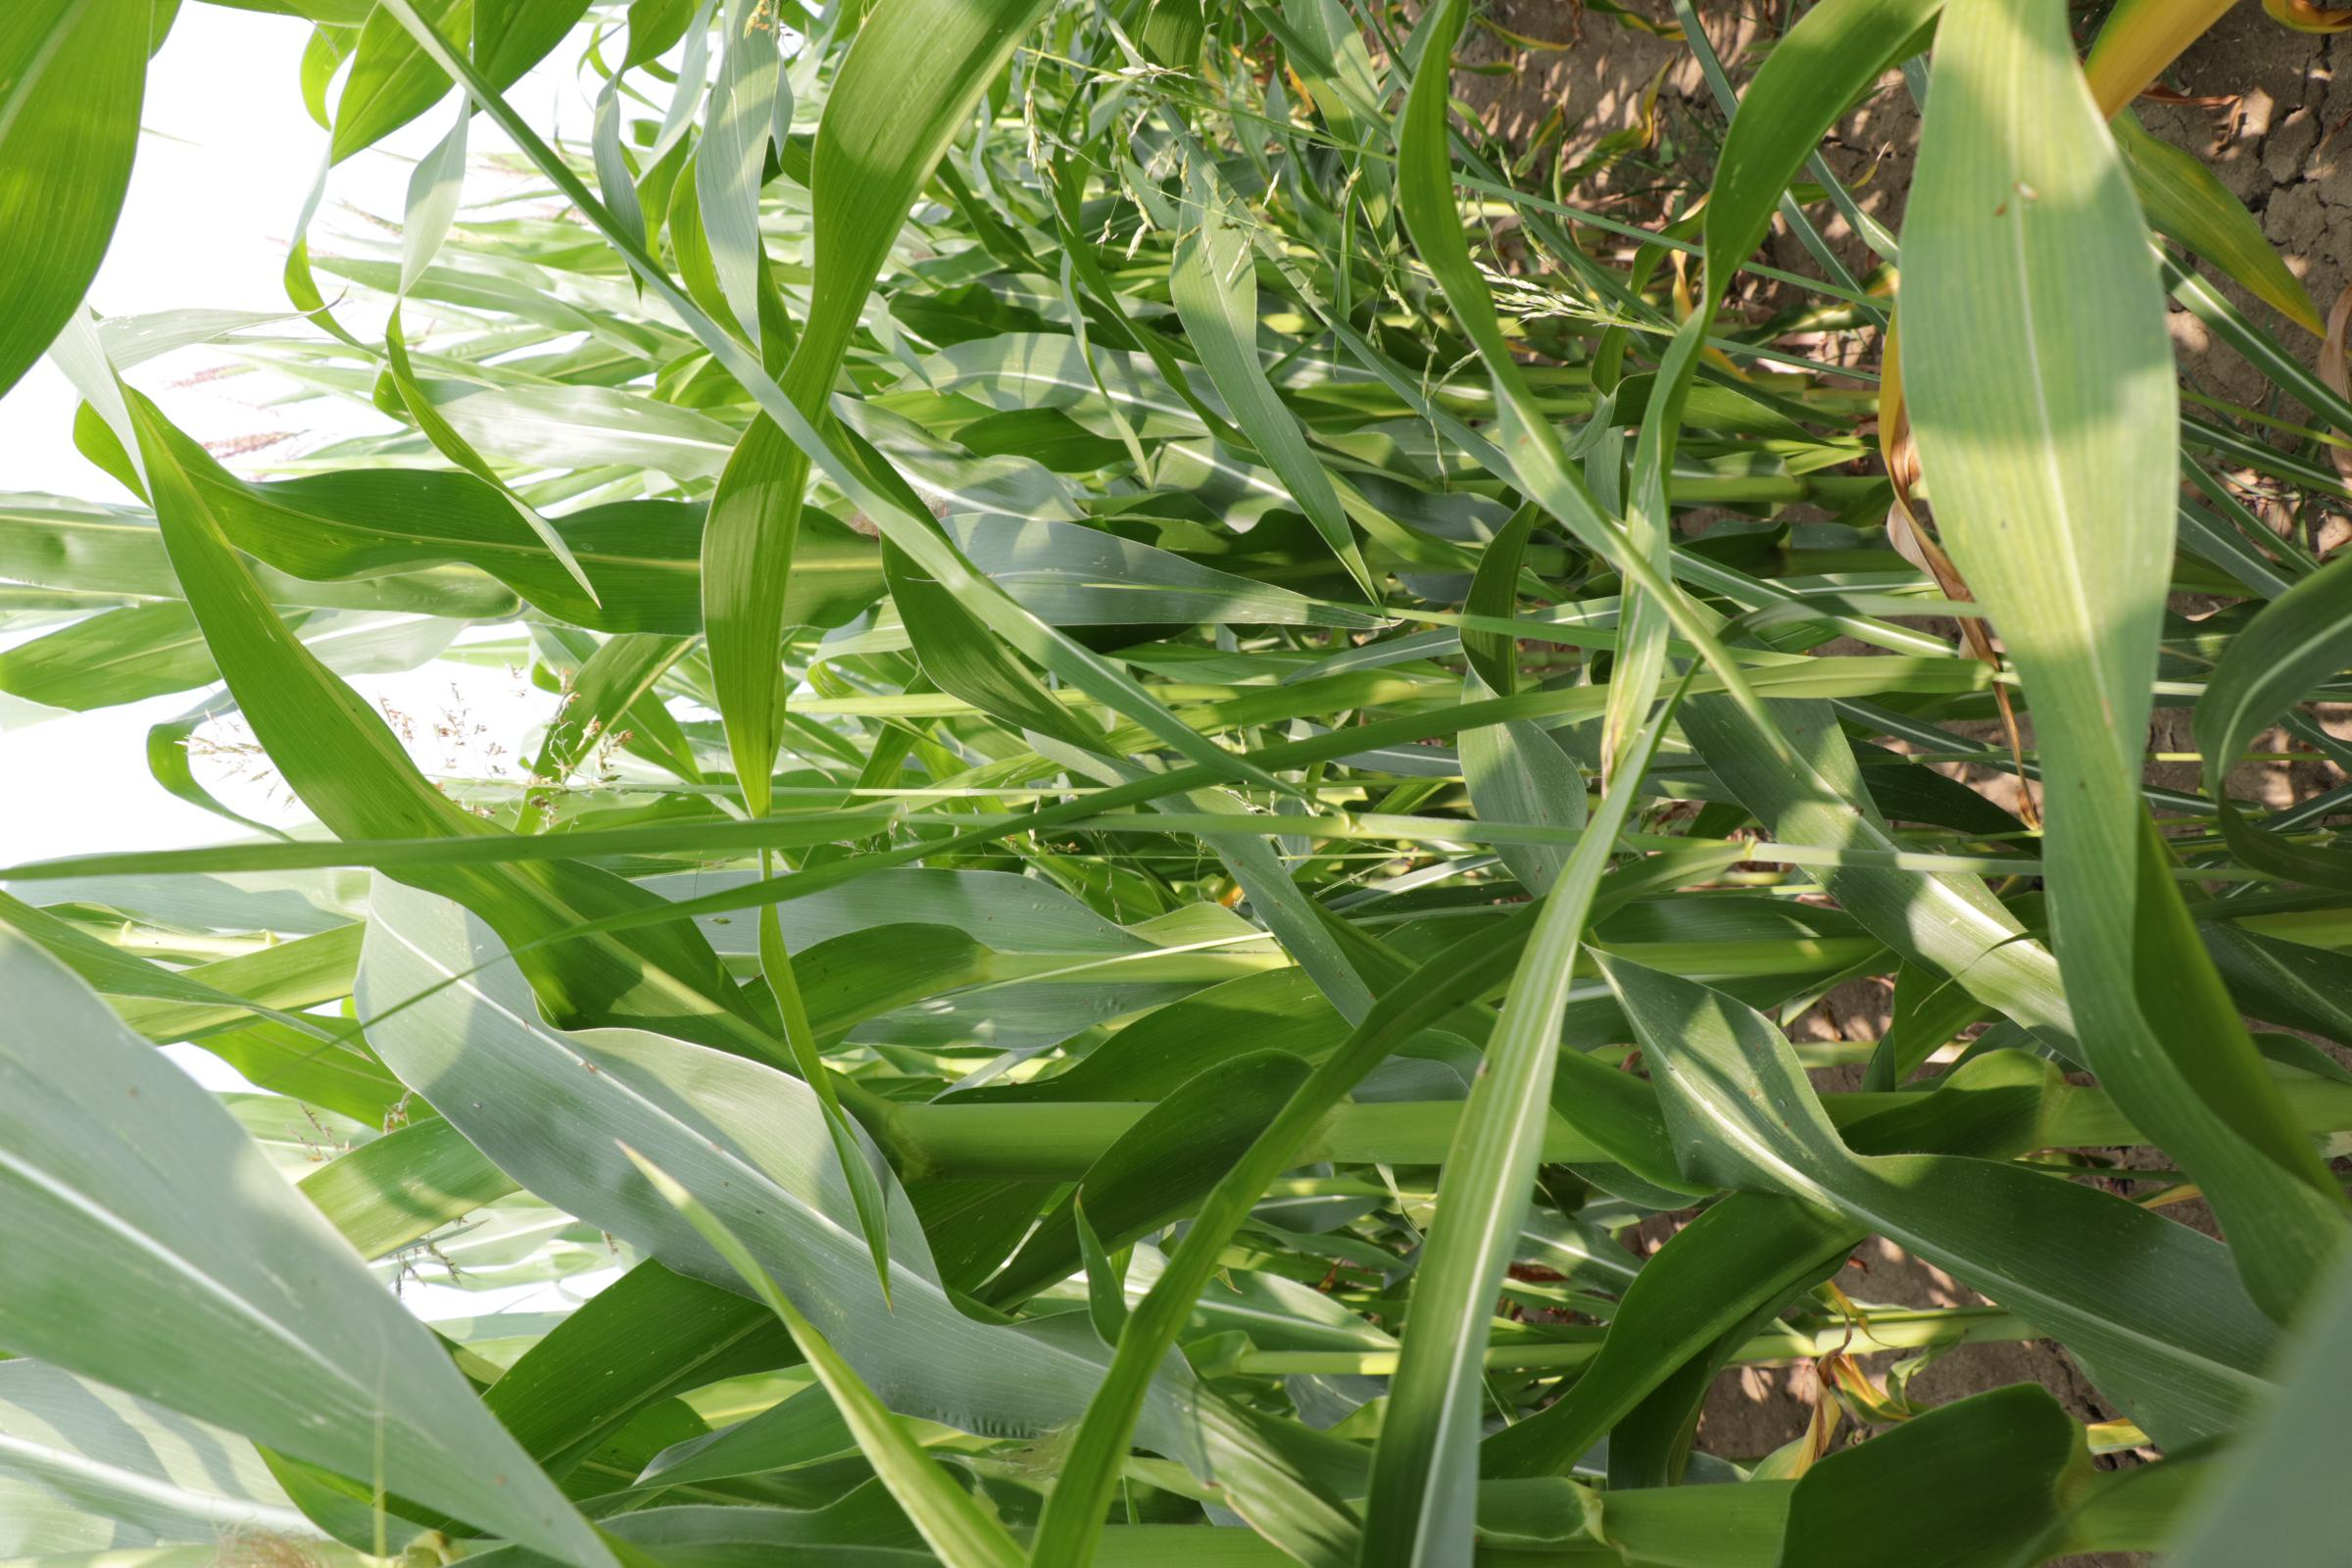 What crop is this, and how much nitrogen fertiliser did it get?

maize, full nitrogen fertilisation
